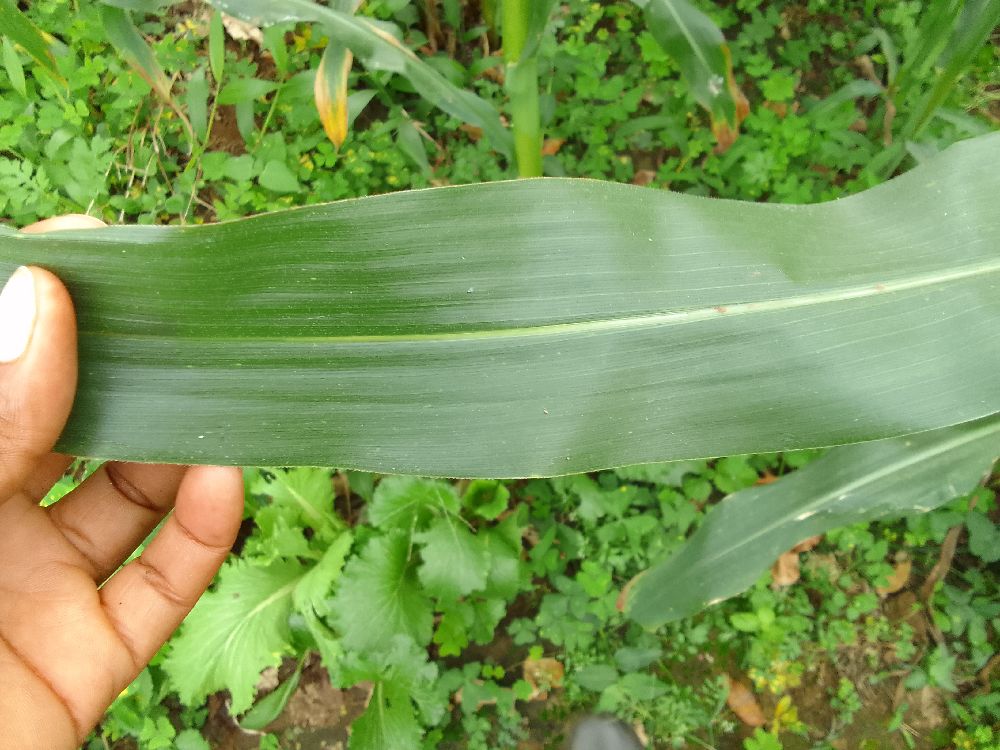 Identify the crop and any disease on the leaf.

maize, healthy
